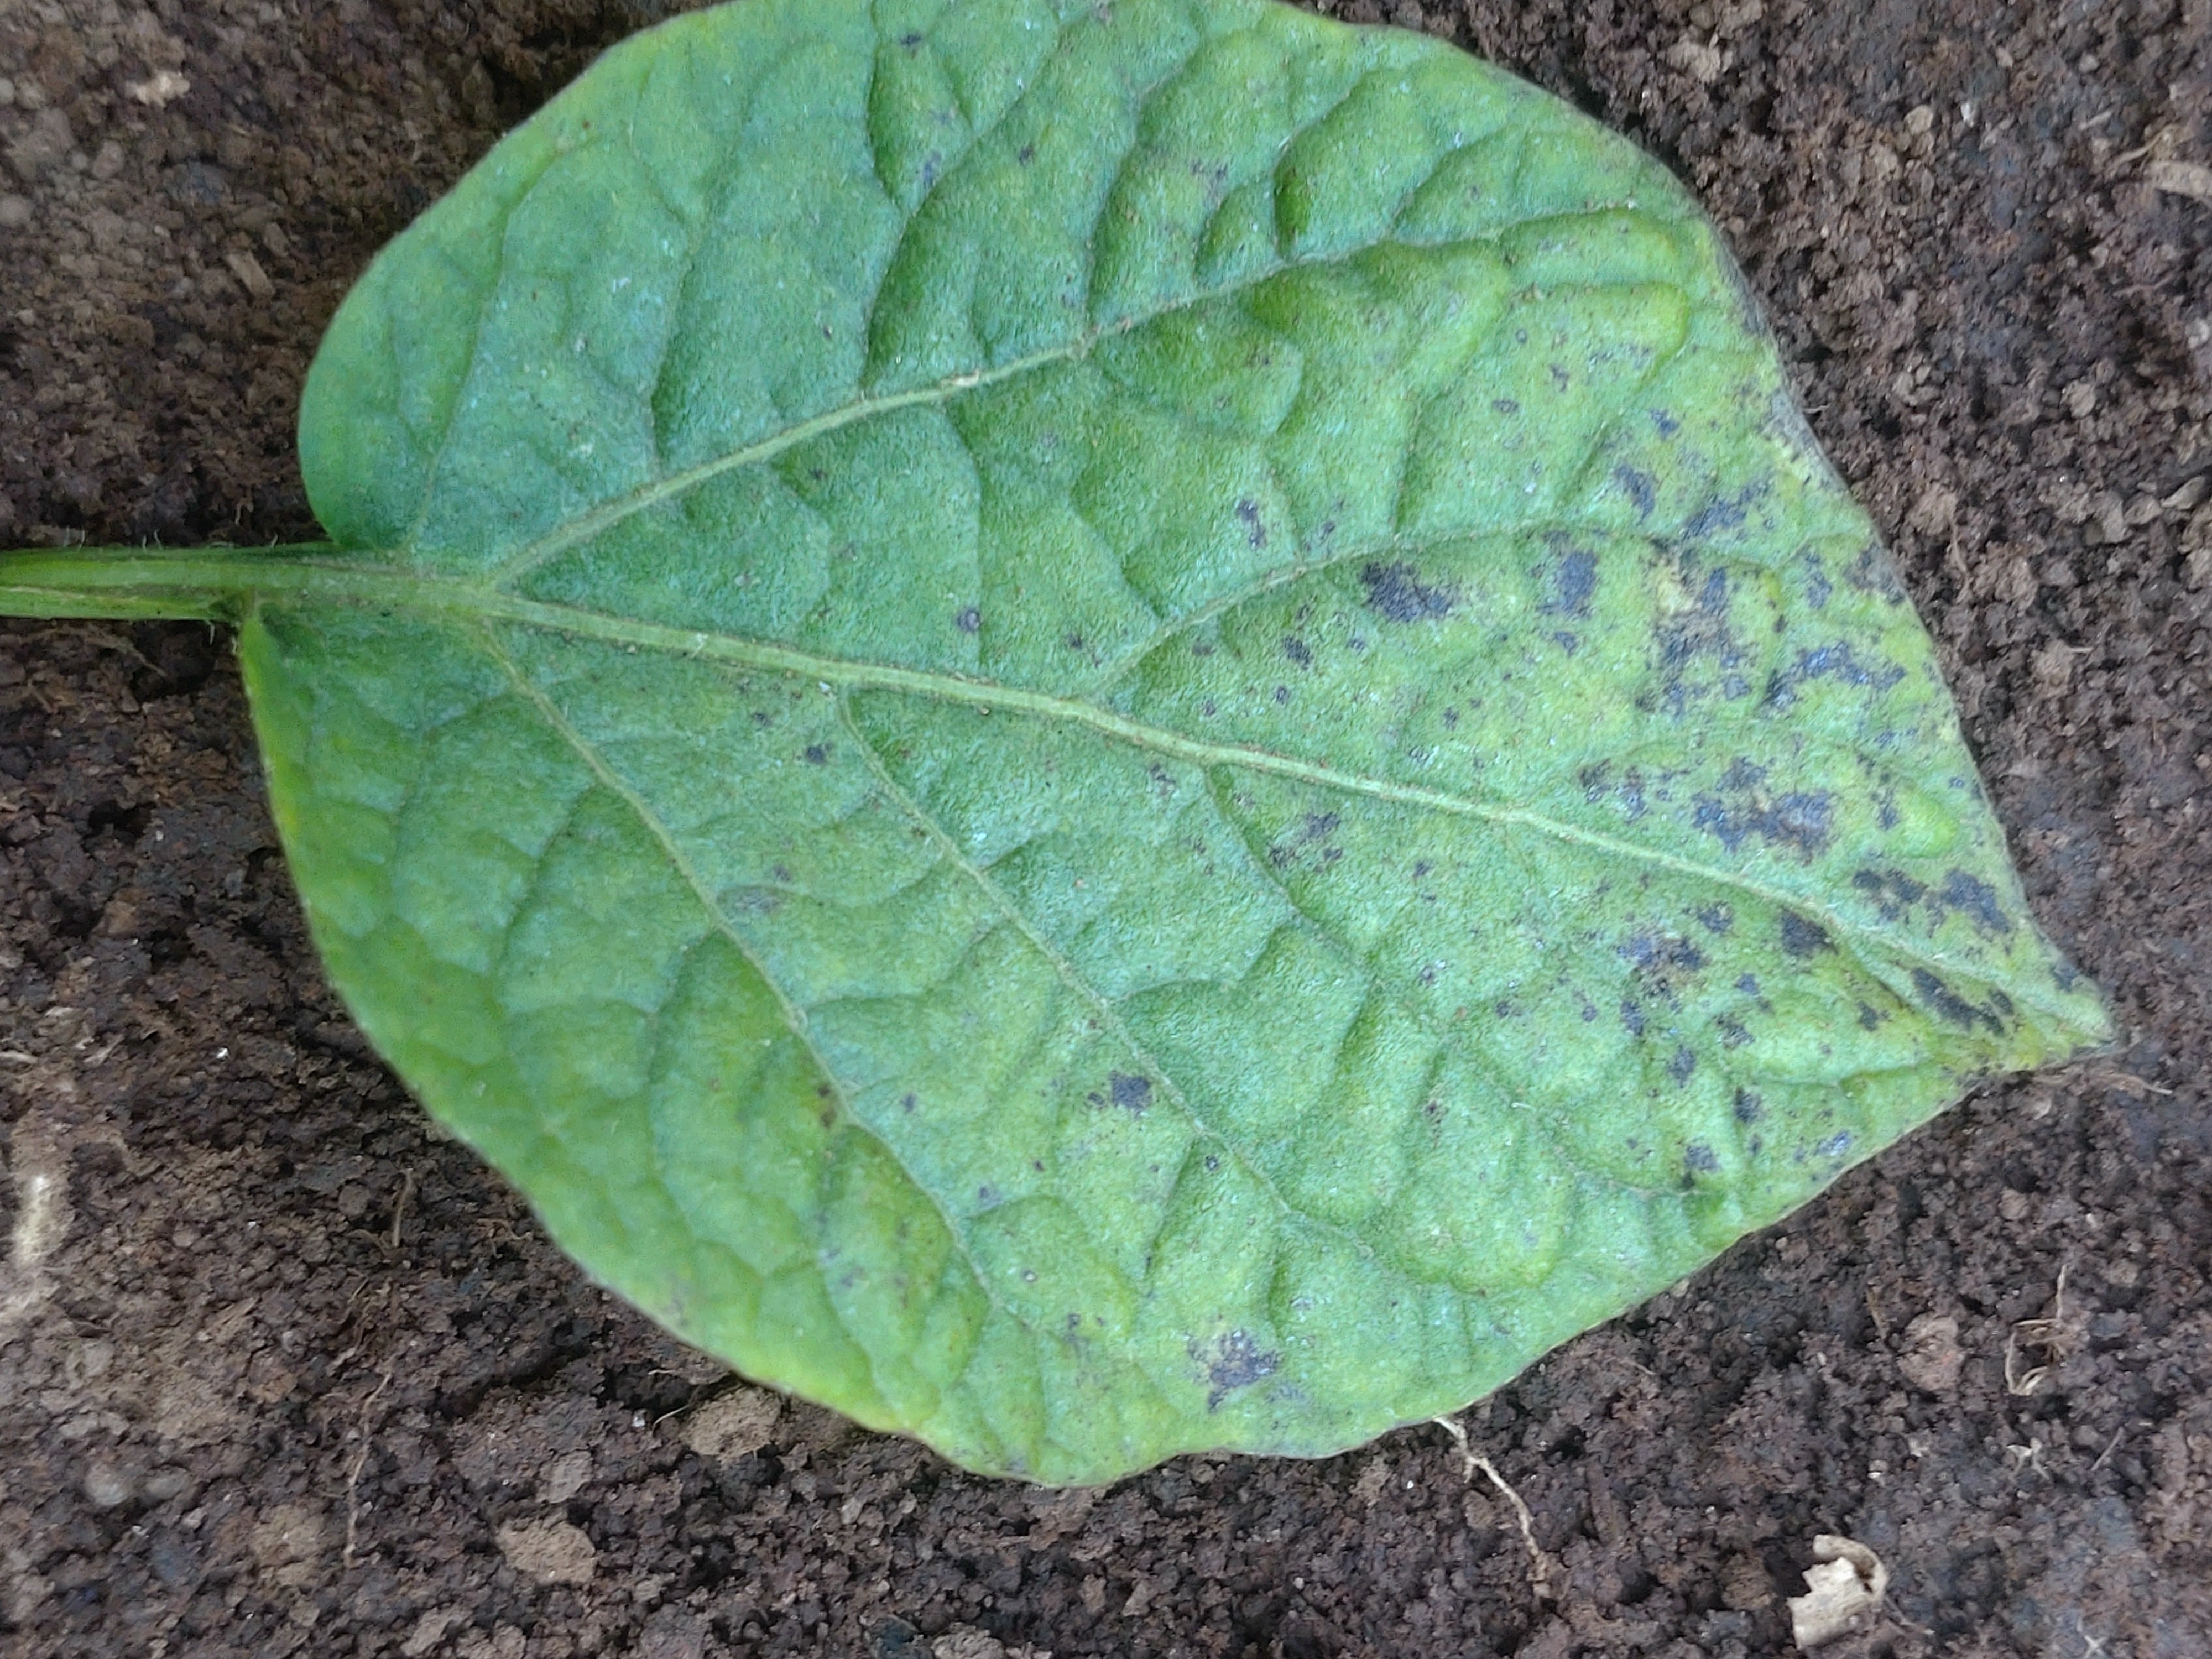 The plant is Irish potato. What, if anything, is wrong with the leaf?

late blight
